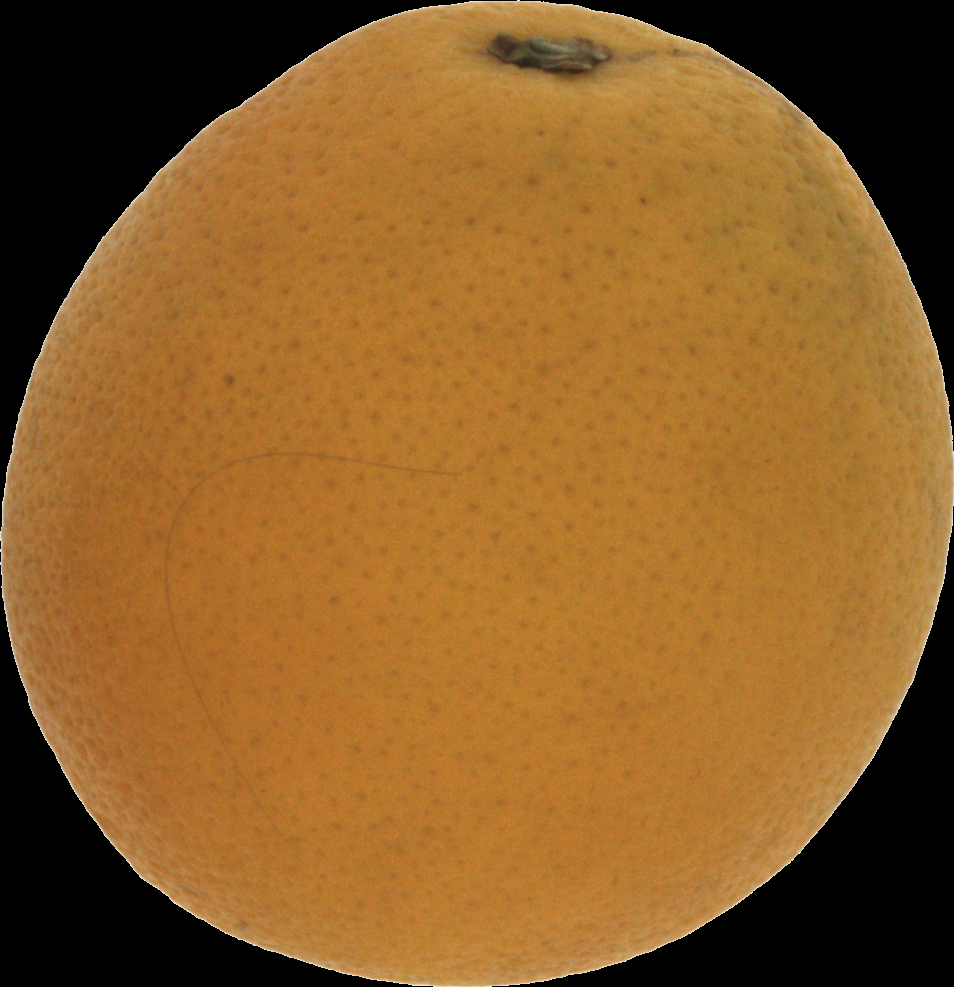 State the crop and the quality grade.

orange, bad
